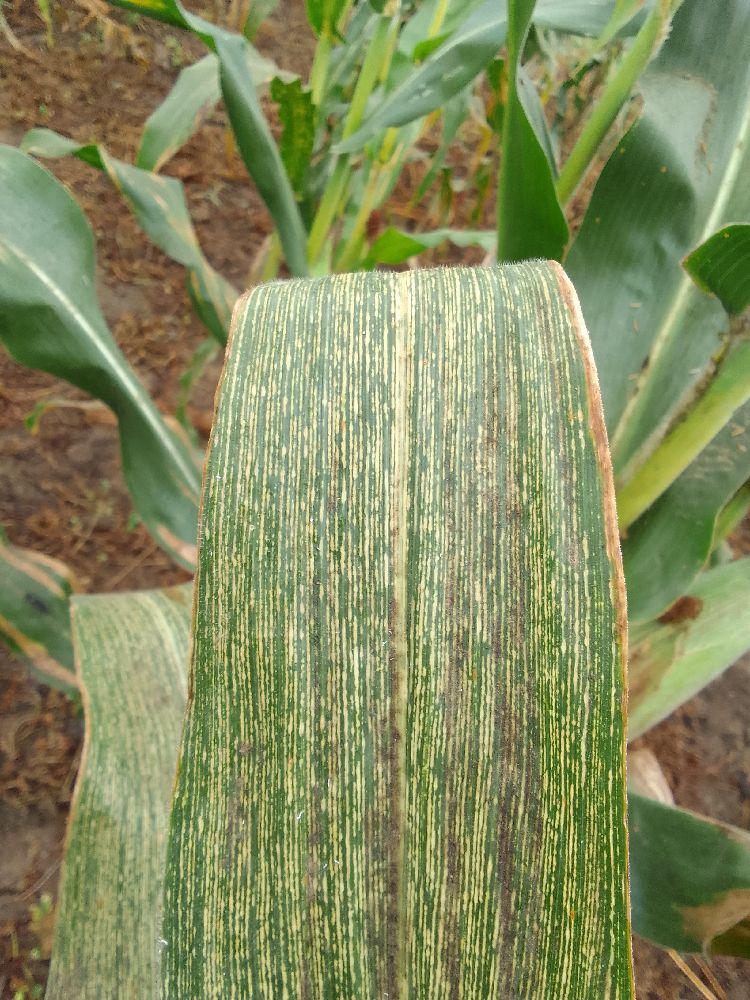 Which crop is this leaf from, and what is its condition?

maize, maize streak virus
